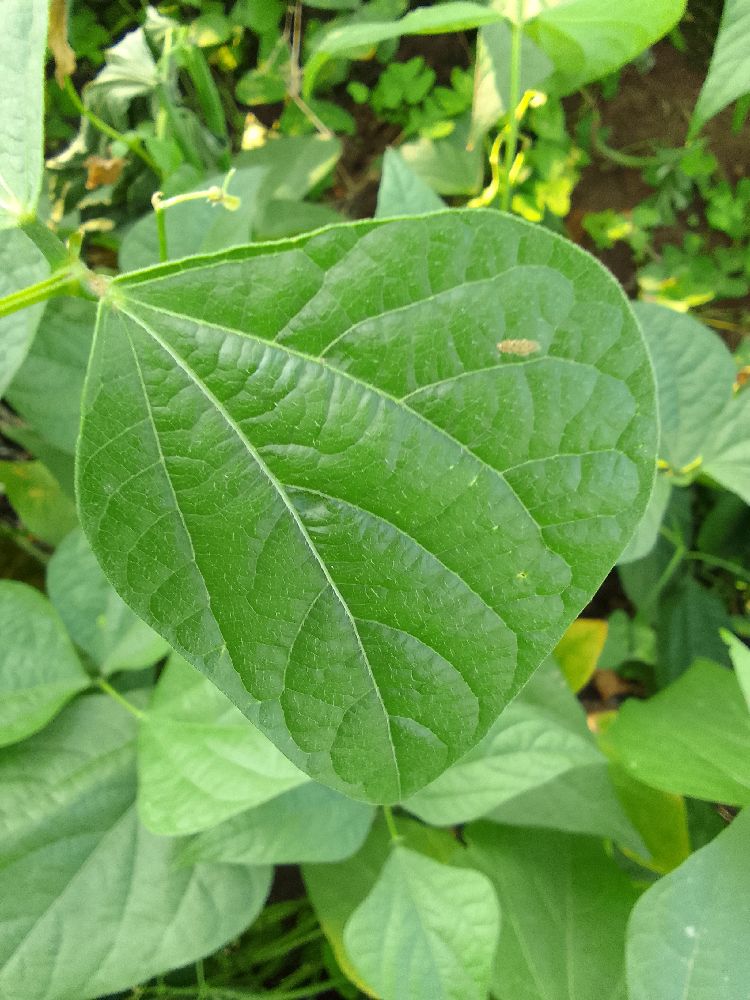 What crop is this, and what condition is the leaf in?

common bean, healthy
